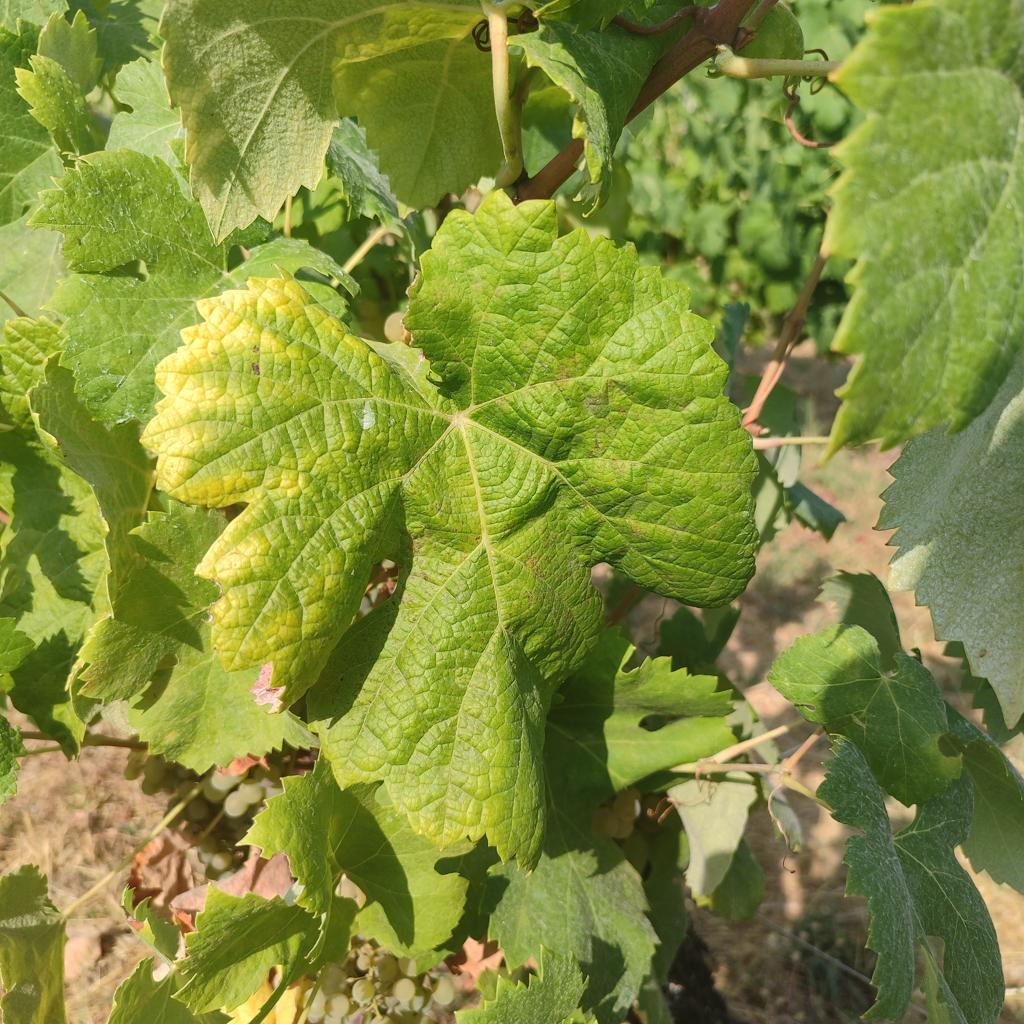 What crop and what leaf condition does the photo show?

grapevine, esca complex
